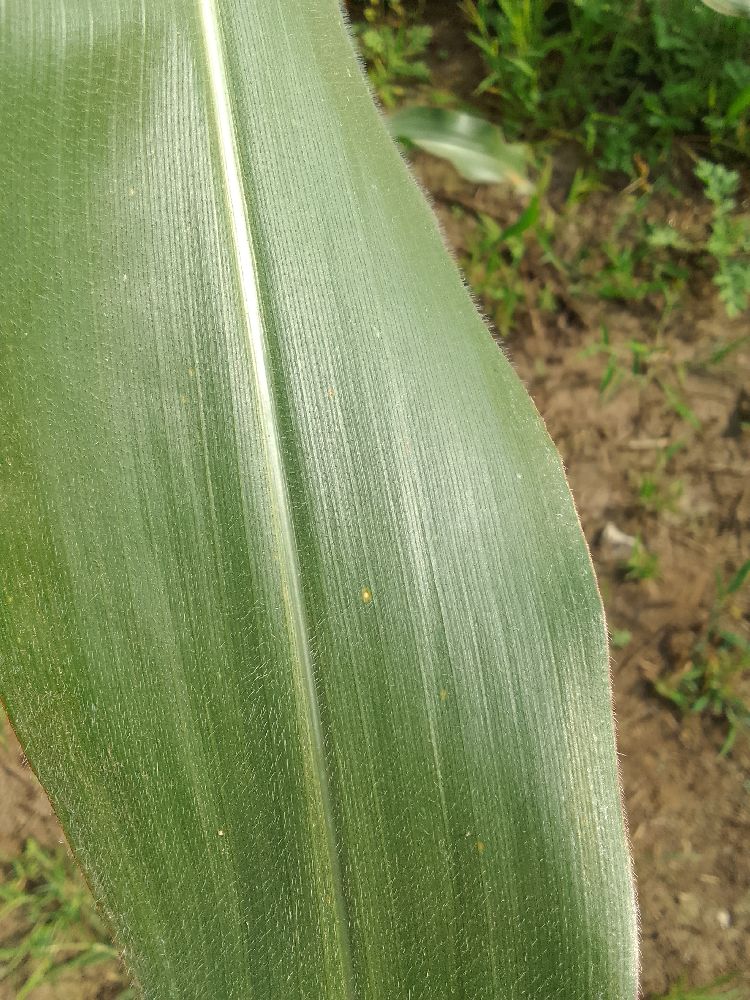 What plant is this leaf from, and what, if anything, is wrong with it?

maize, healthy
